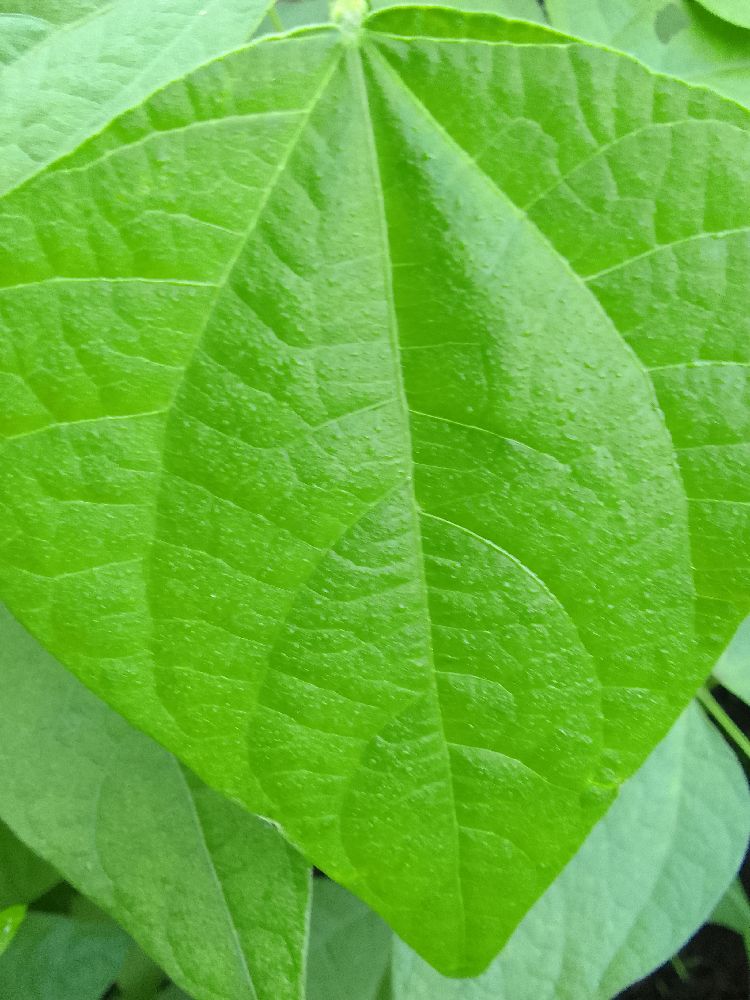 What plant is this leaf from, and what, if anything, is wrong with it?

common bean, healthy
